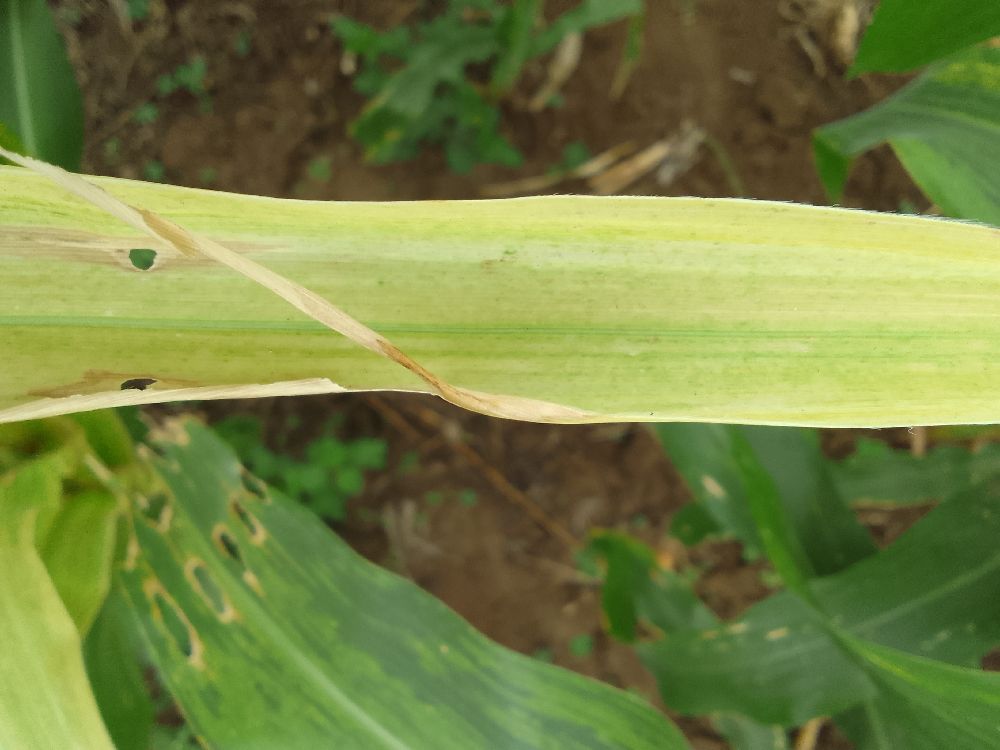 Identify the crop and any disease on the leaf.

maize, maize lethal necrosis
